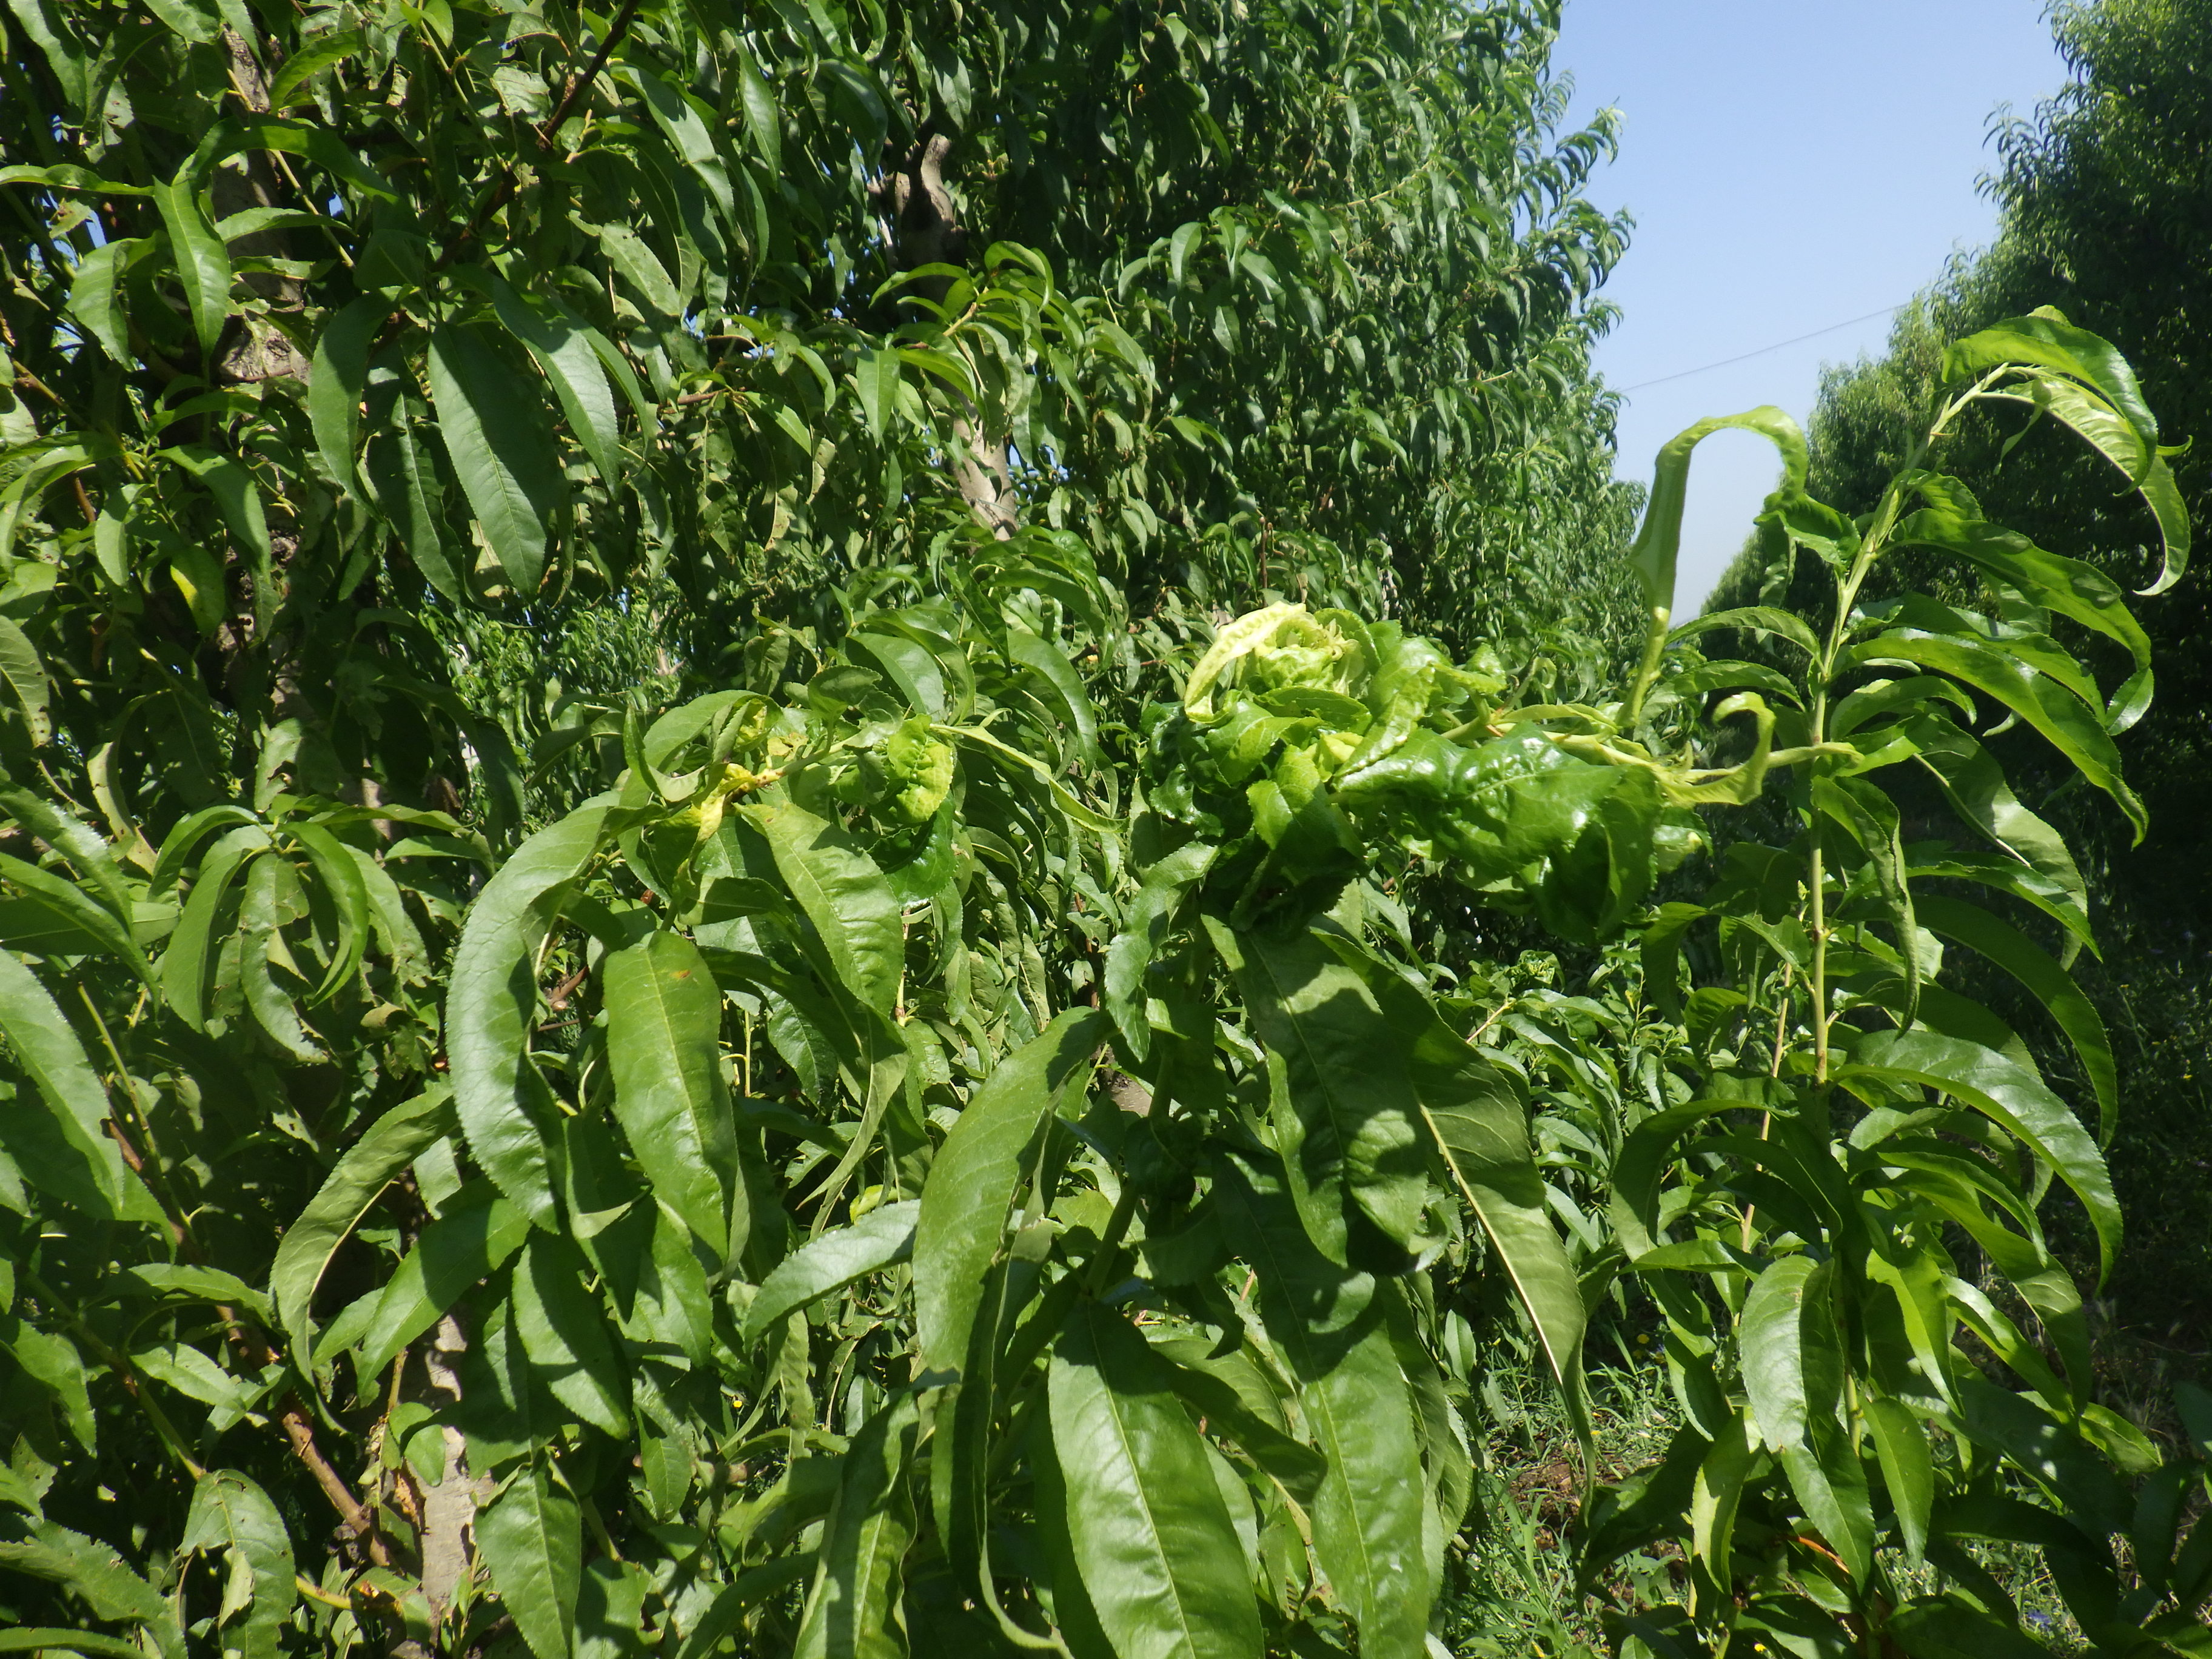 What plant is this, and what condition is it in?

peach, aphids, shot hole disease
